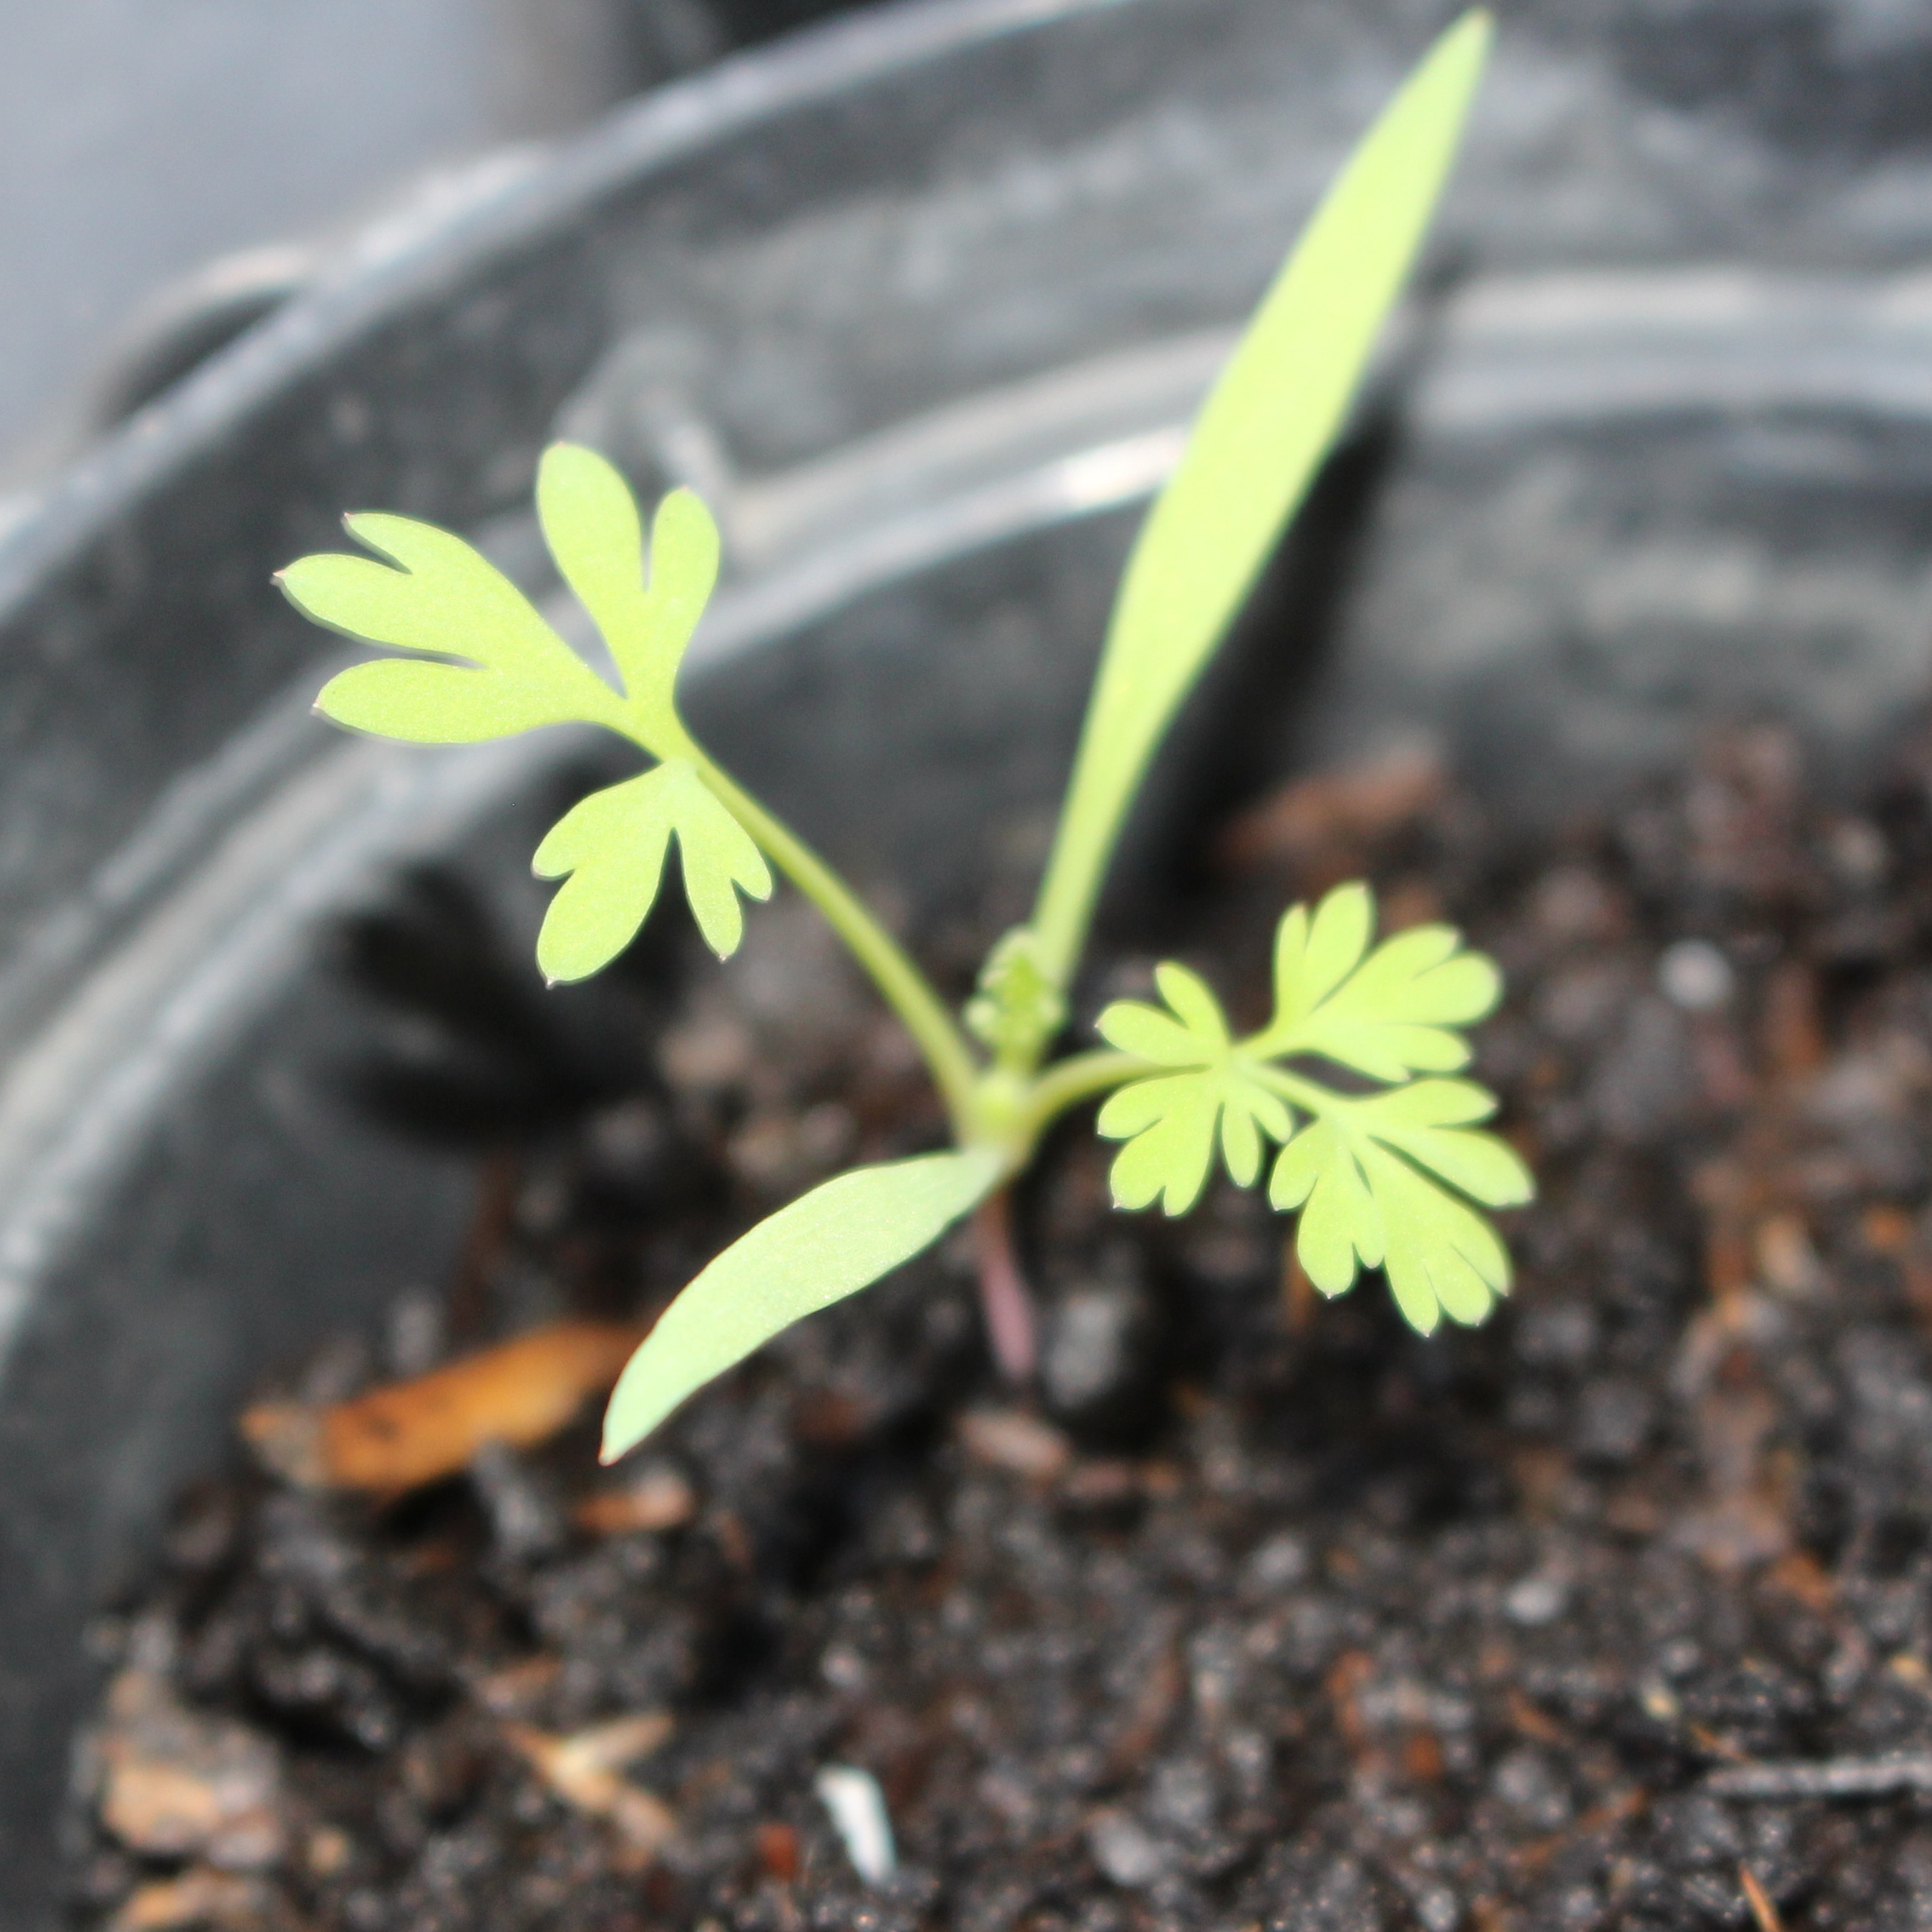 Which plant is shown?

Fumaria officinalis
